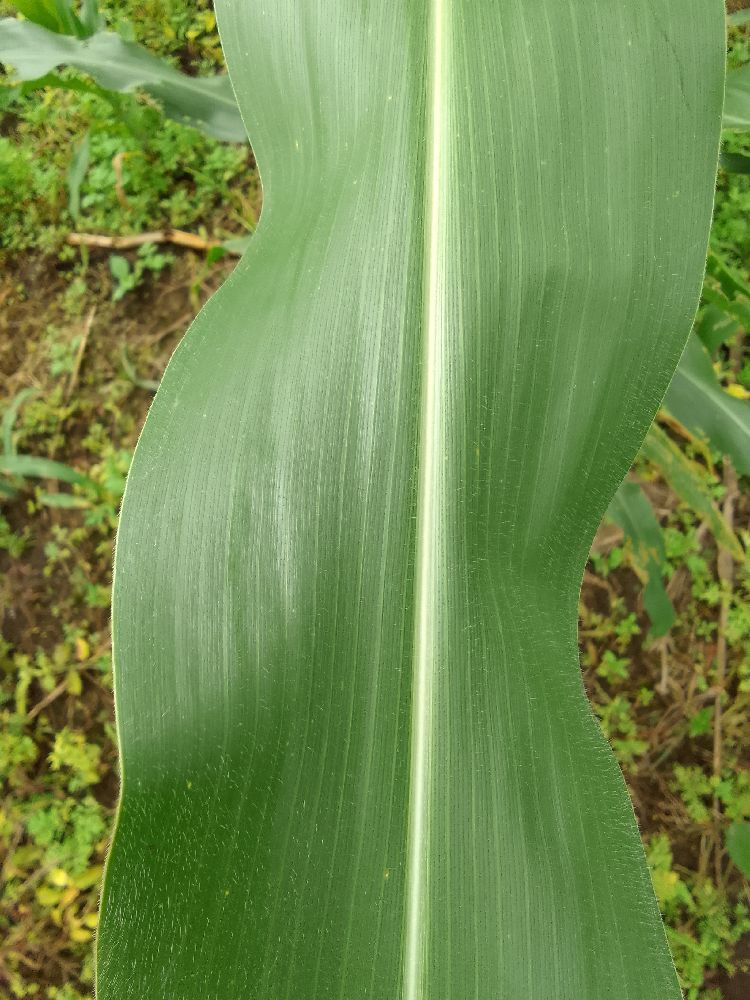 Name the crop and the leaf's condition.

maize, healthy
